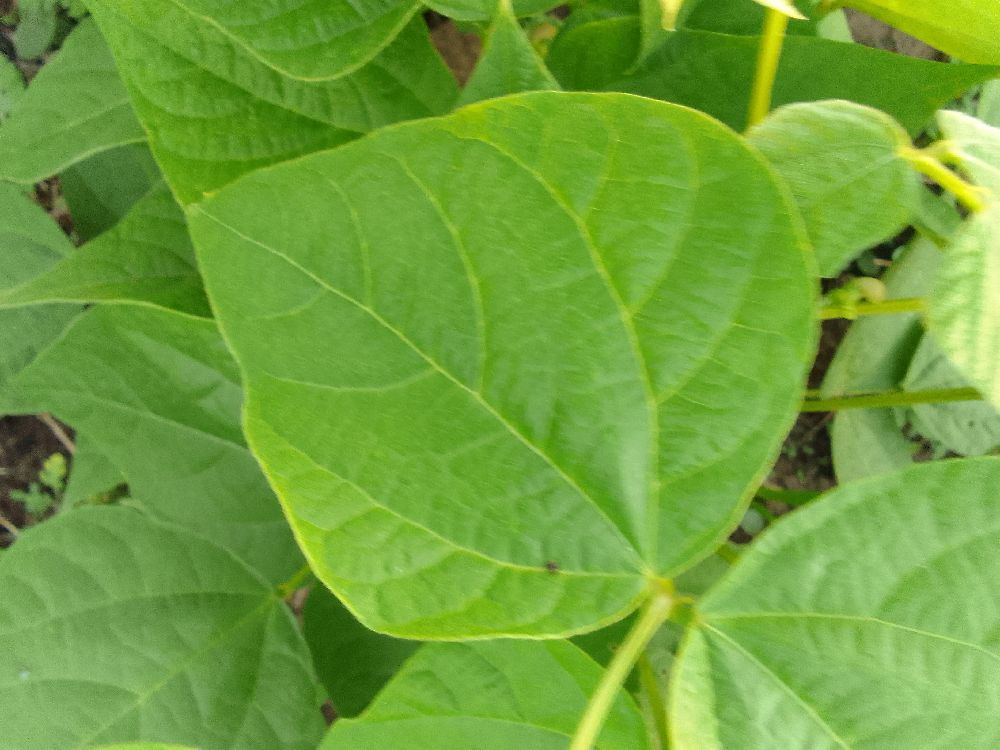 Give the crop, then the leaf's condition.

common bean, healthy
